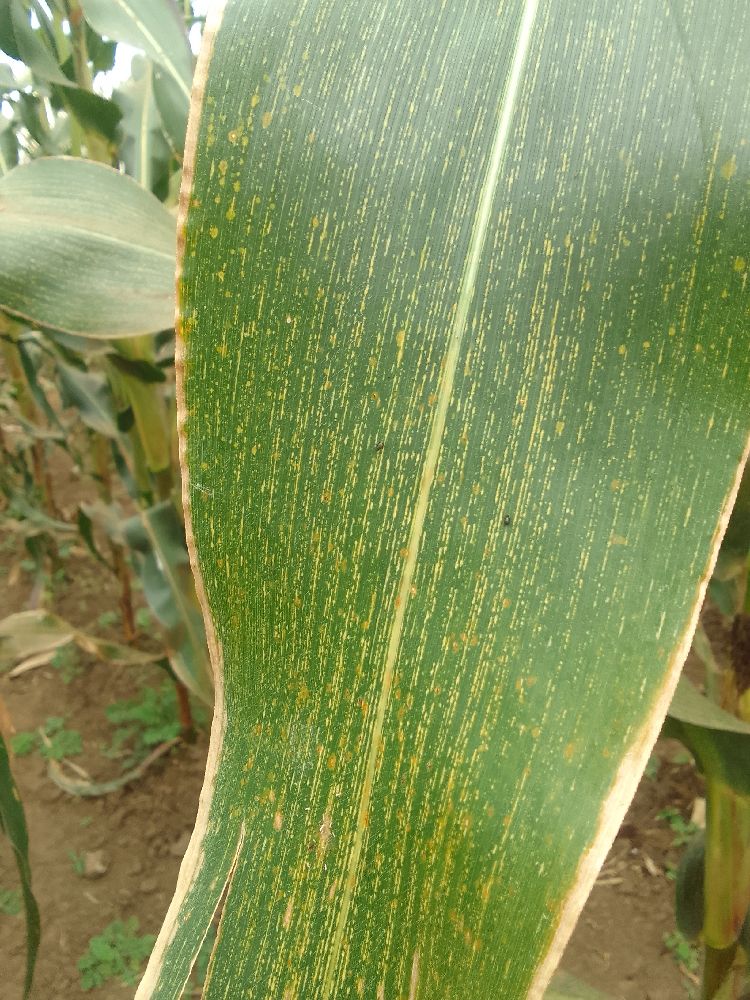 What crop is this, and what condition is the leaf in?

maize, maize streak virus
